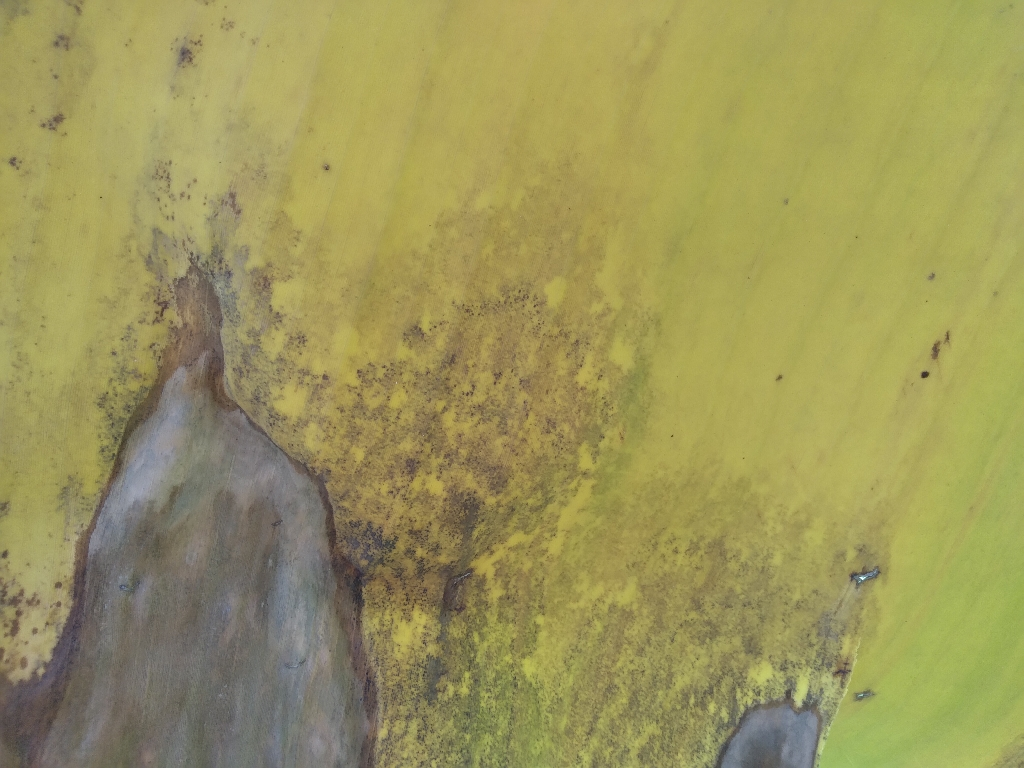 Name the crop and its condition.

banana, black sigatoka
